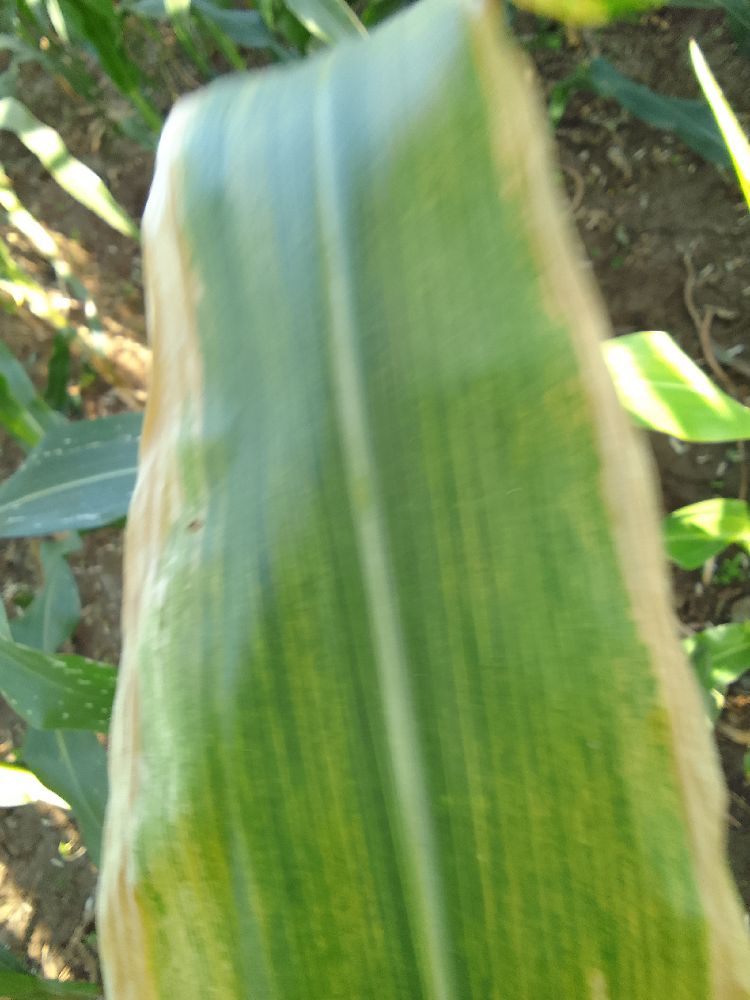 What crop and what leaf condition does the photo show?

maize, maize lethal necrosis
